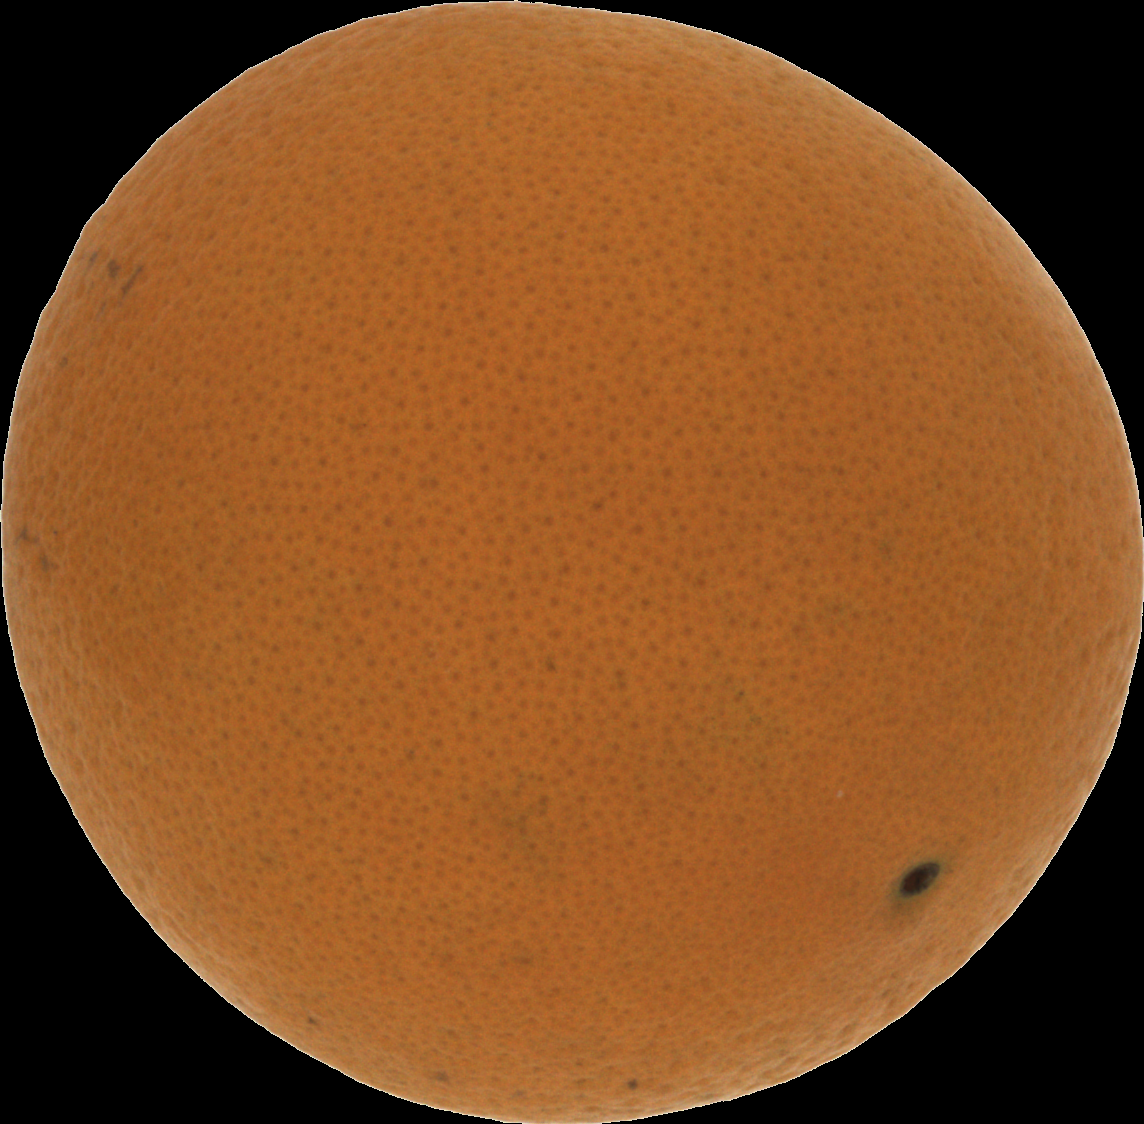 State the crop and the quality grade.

orange, good
